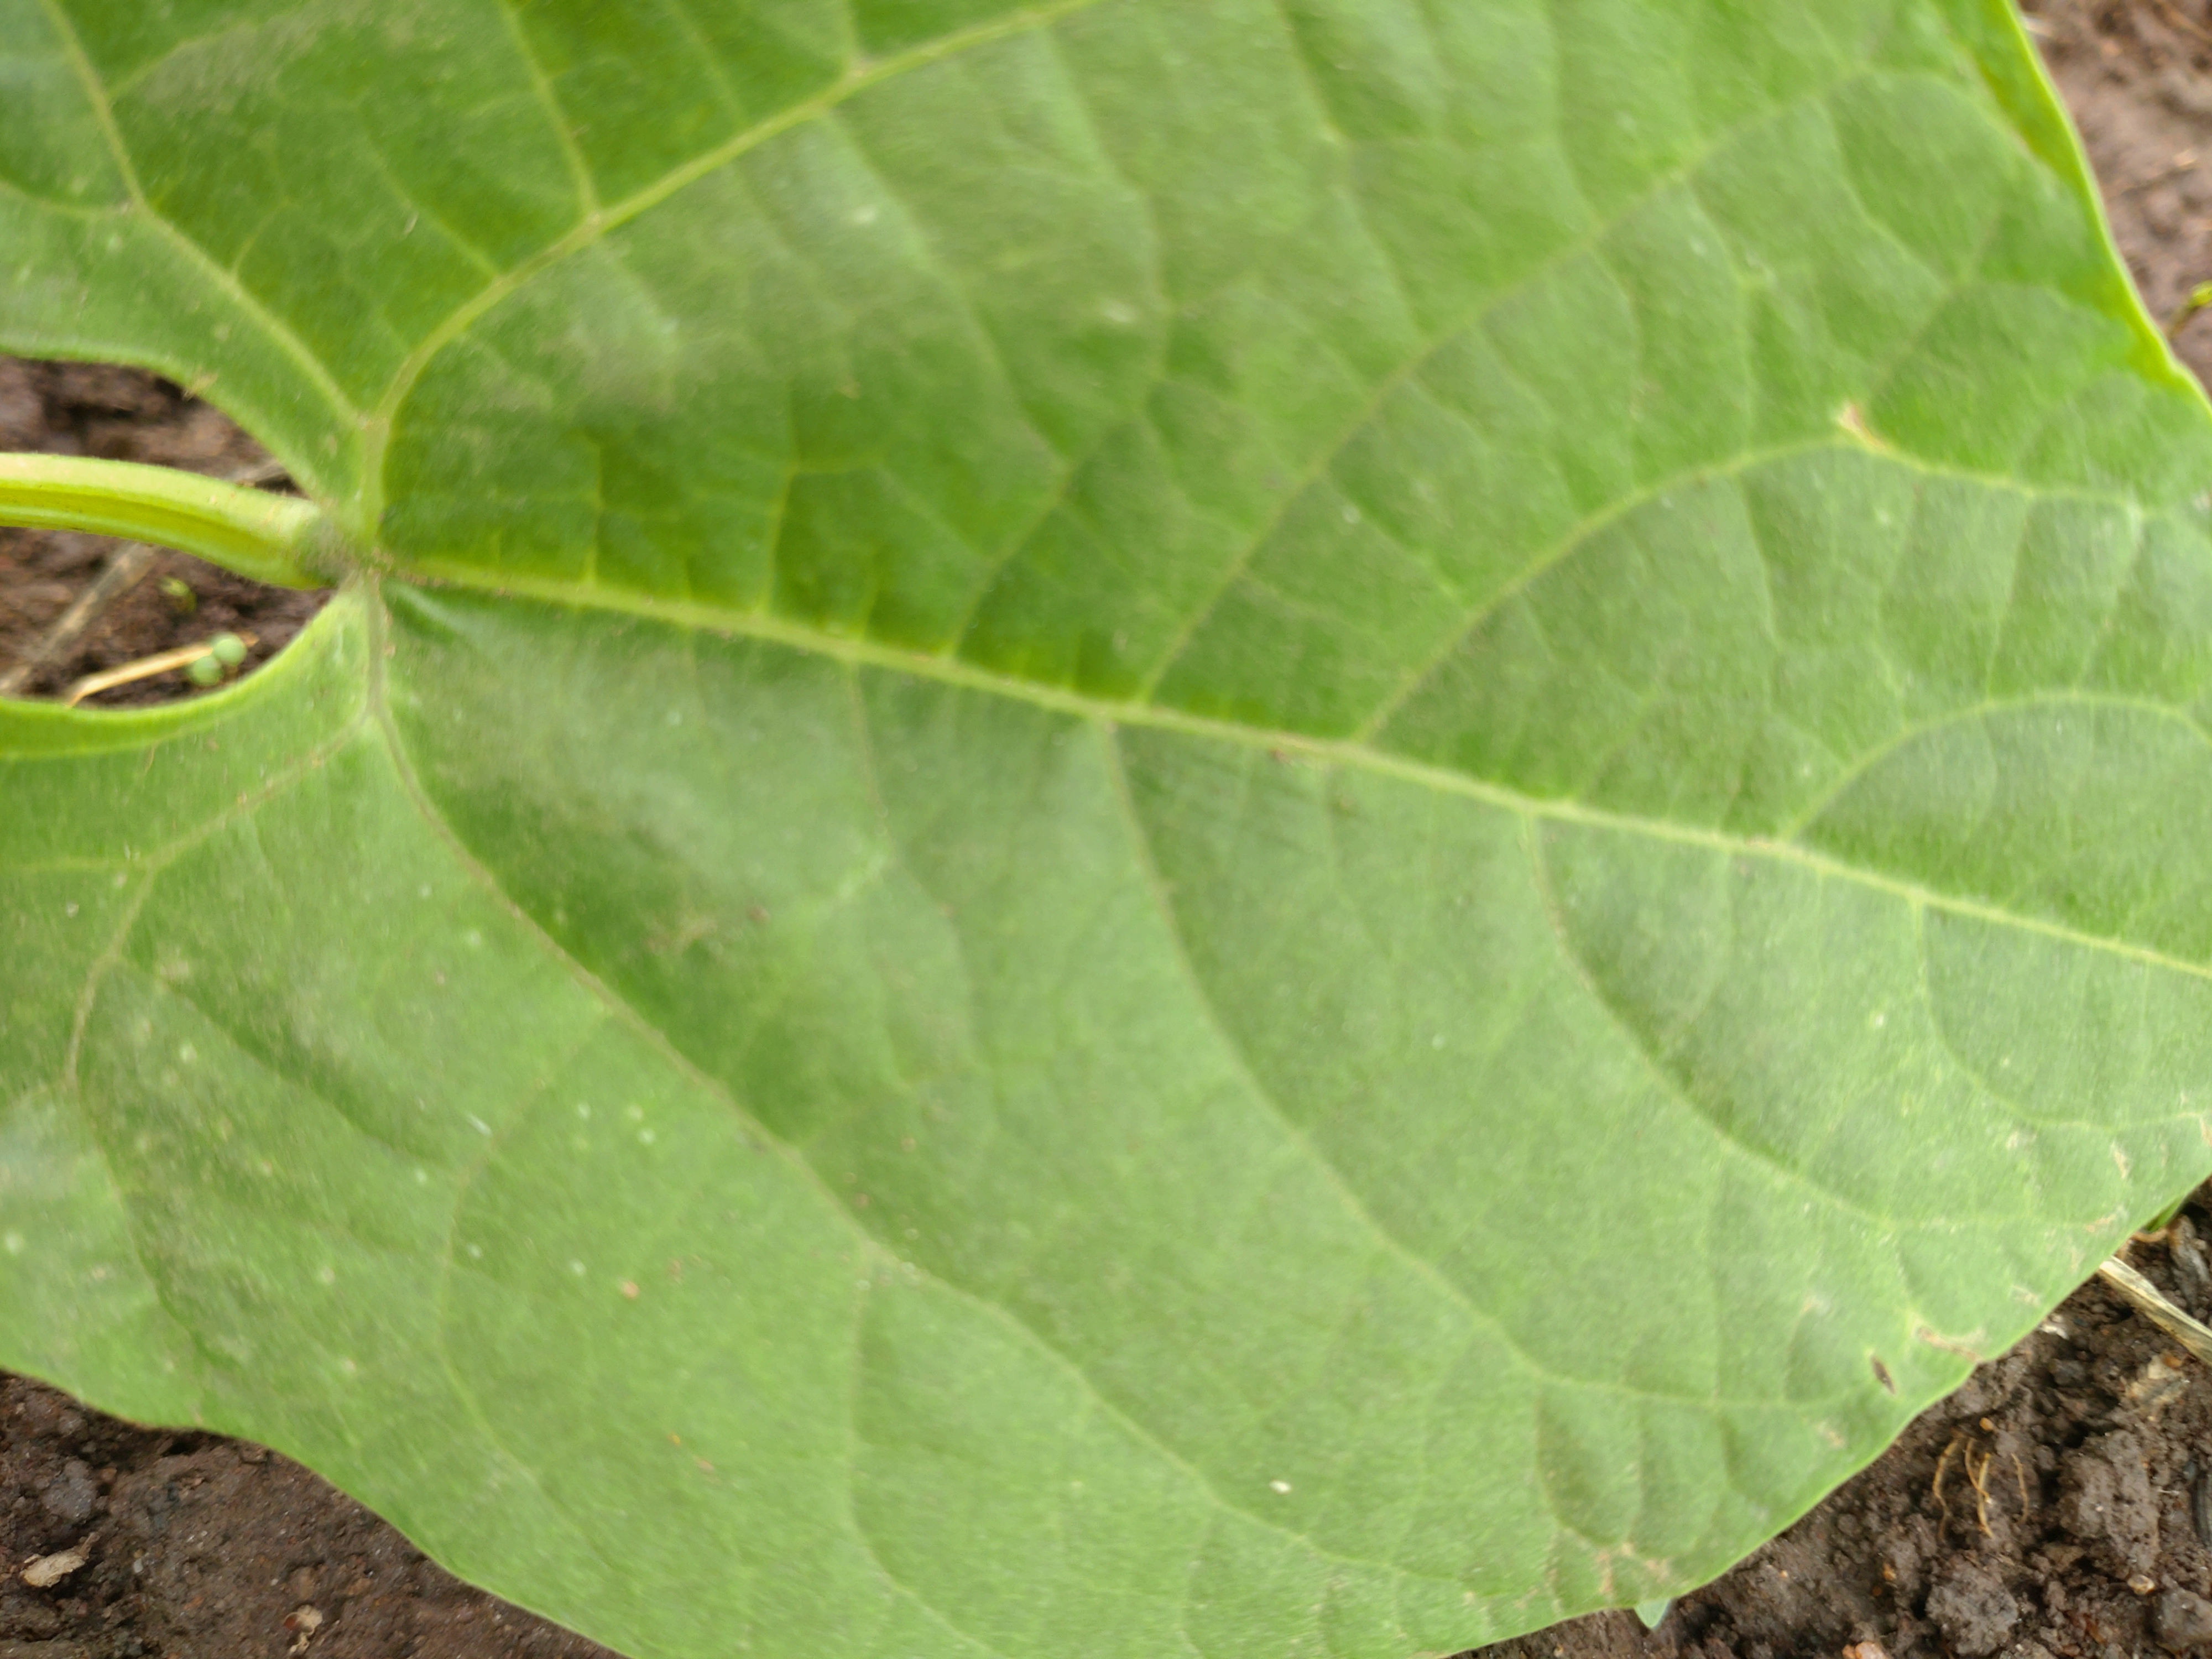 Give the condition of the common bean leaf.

healthy
